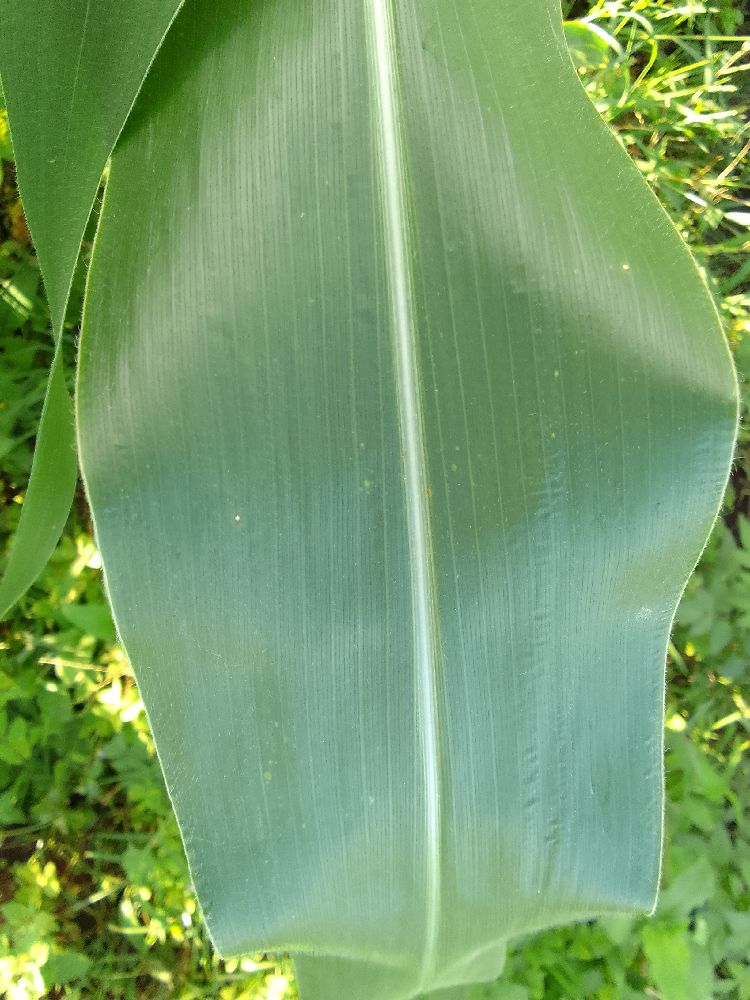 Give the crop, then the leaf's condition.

maize, healthy
